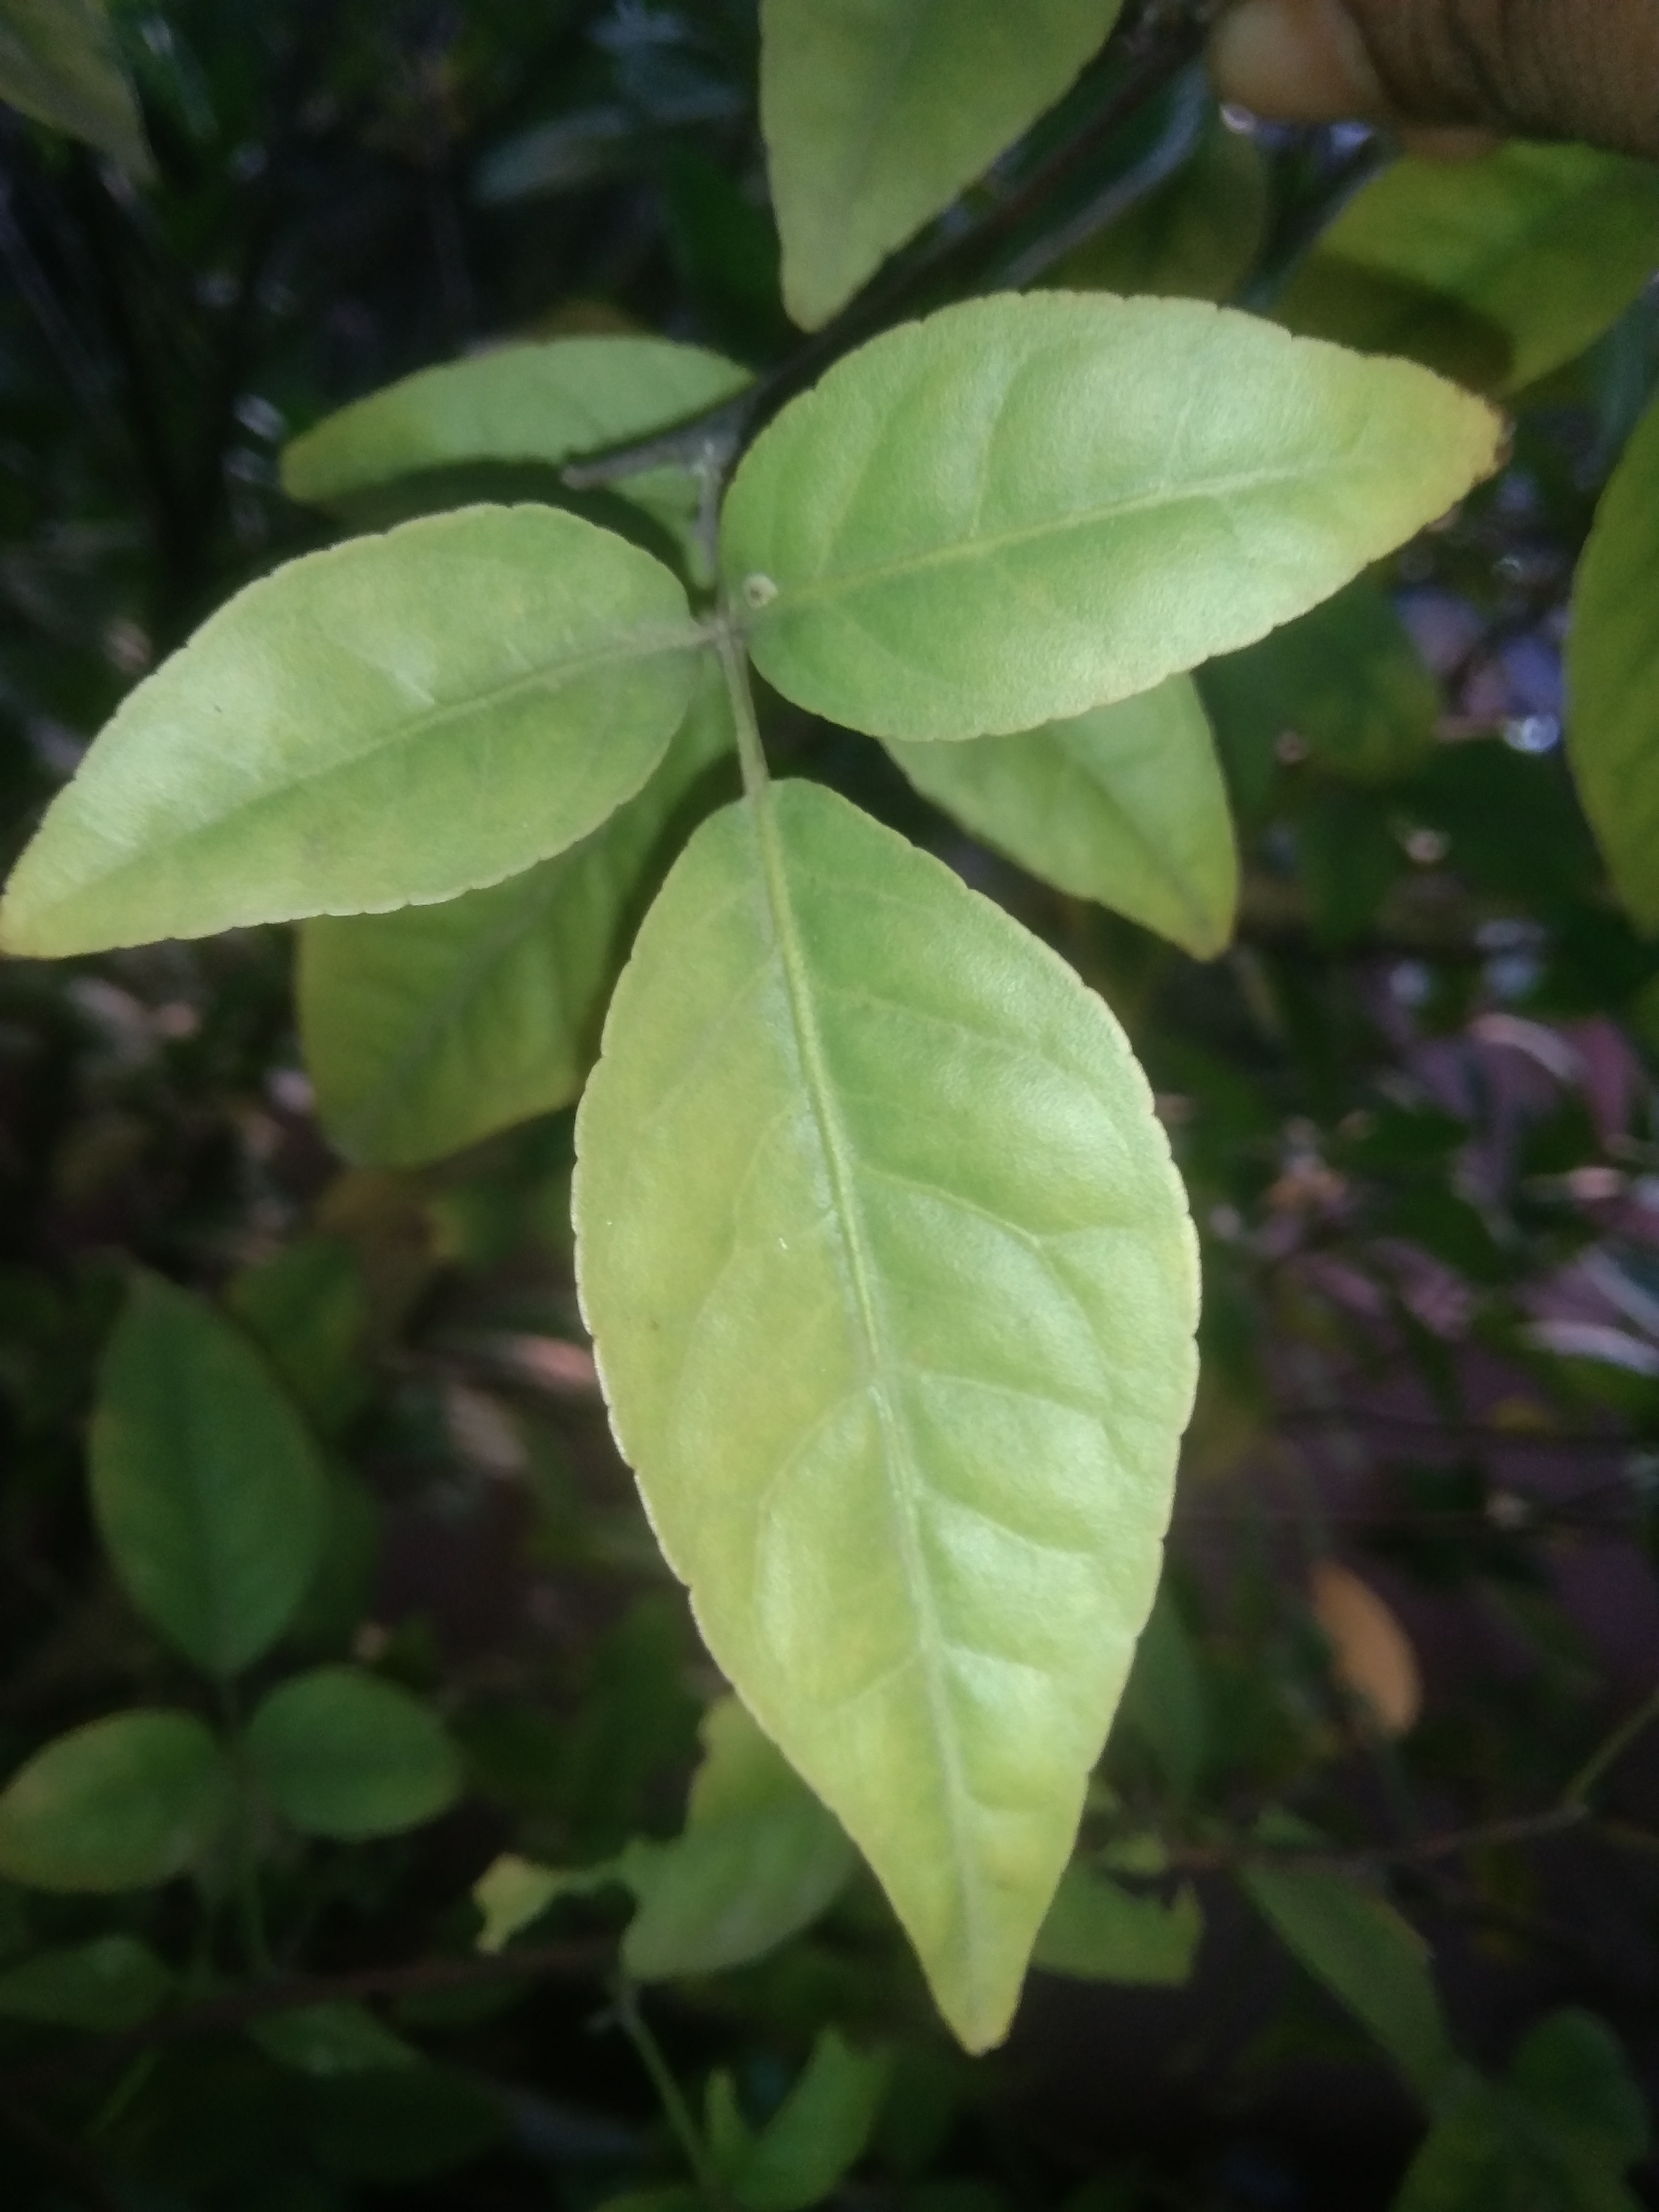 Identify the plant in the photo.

wood apple
